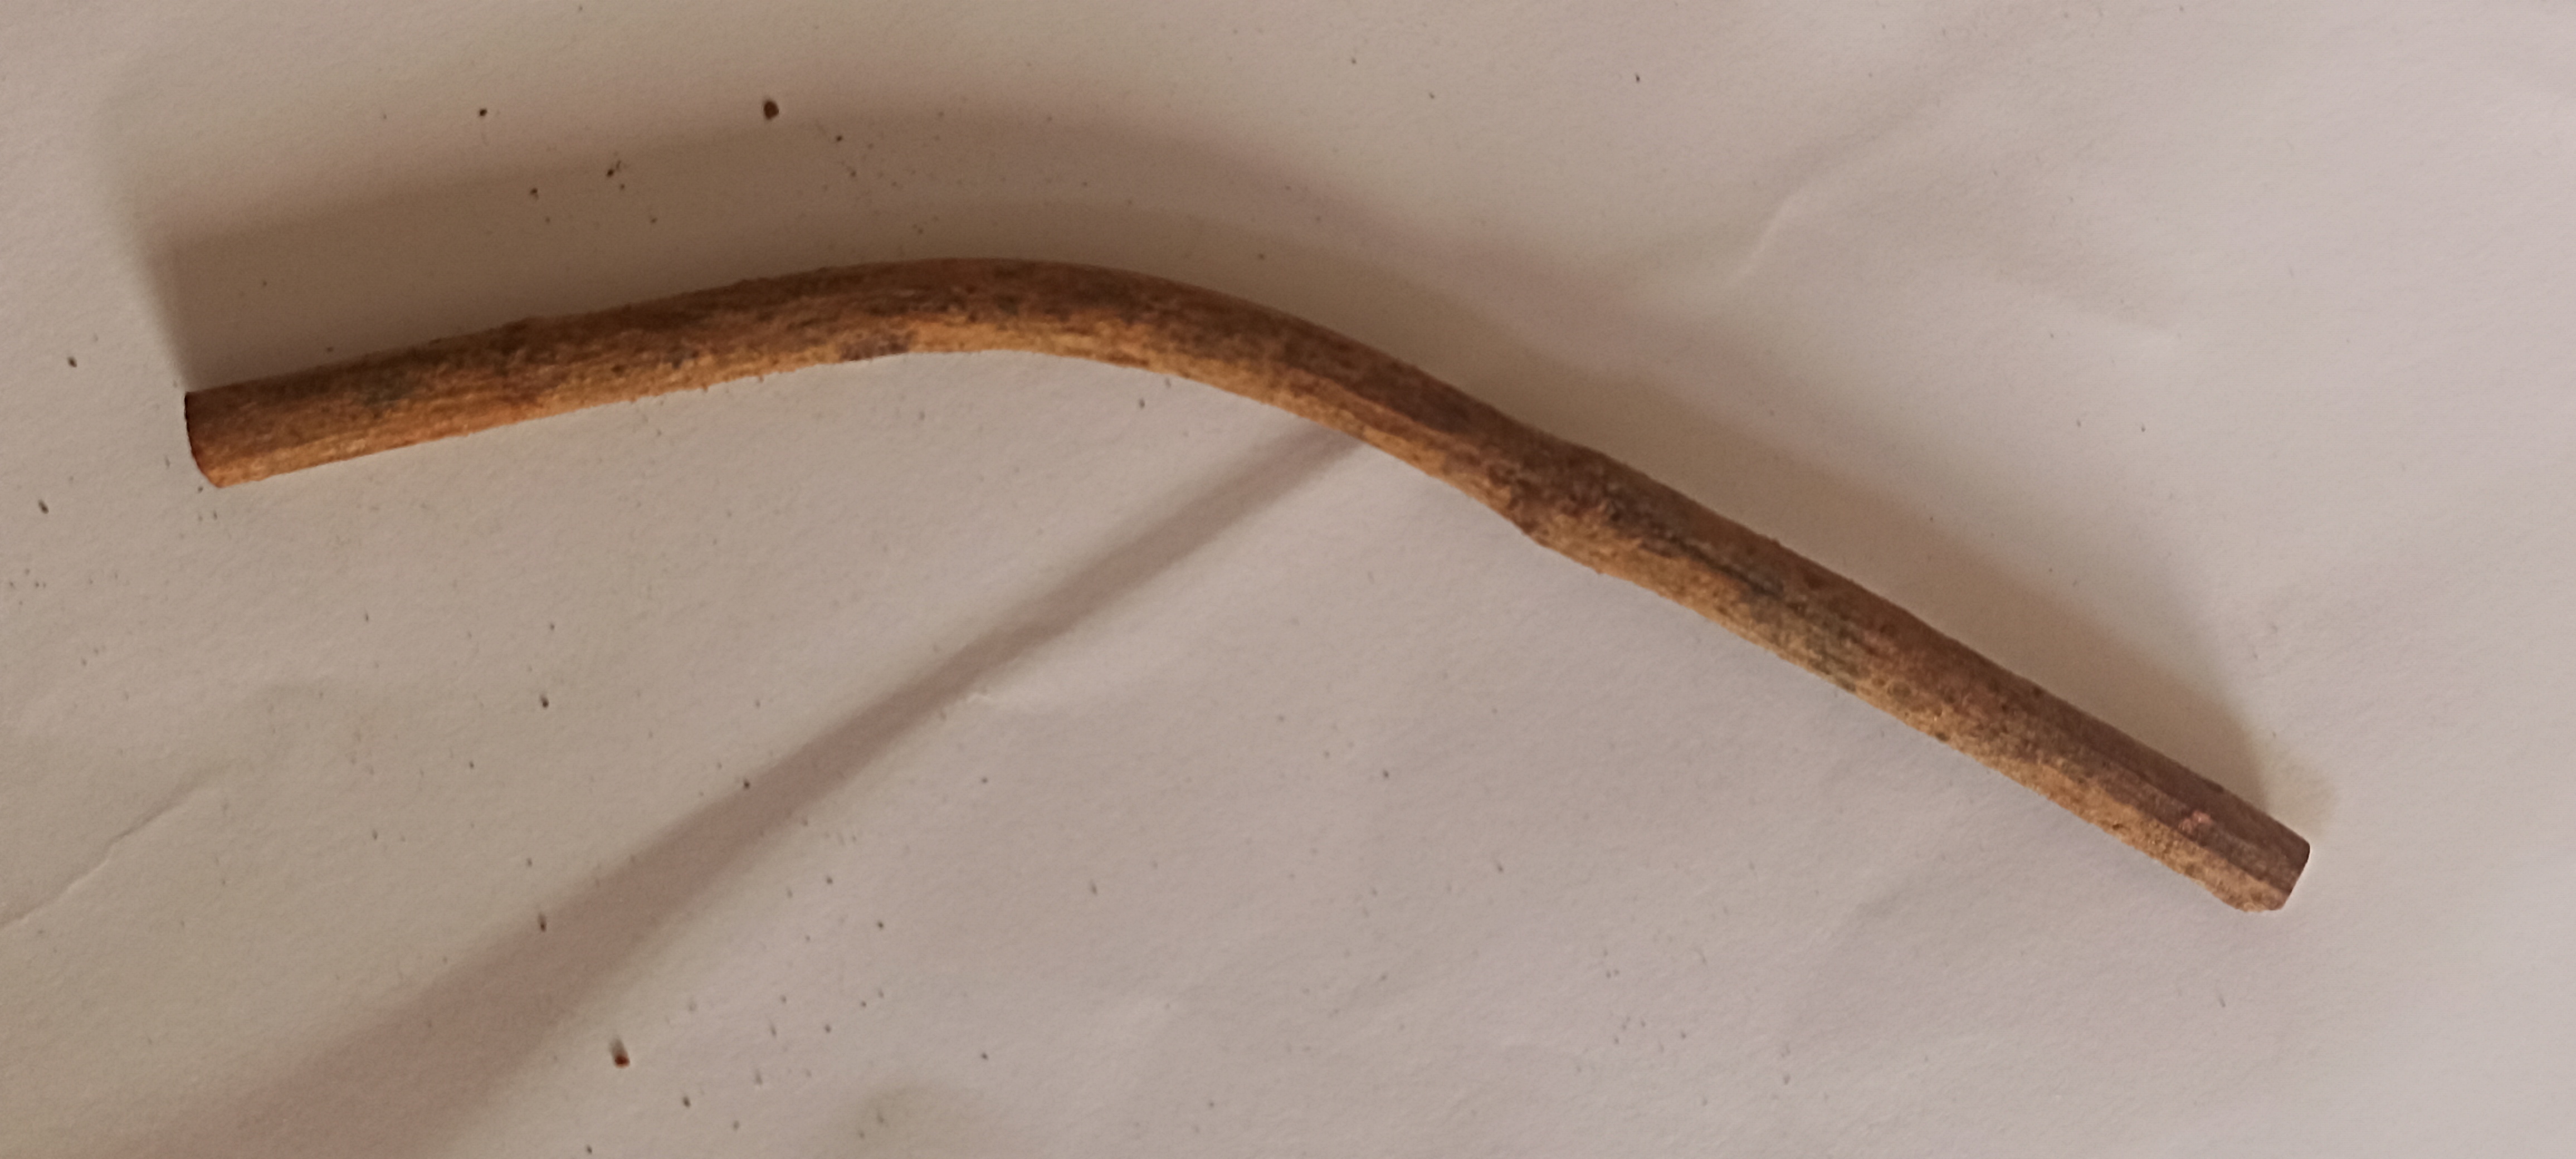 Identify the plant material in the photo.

manjistha
